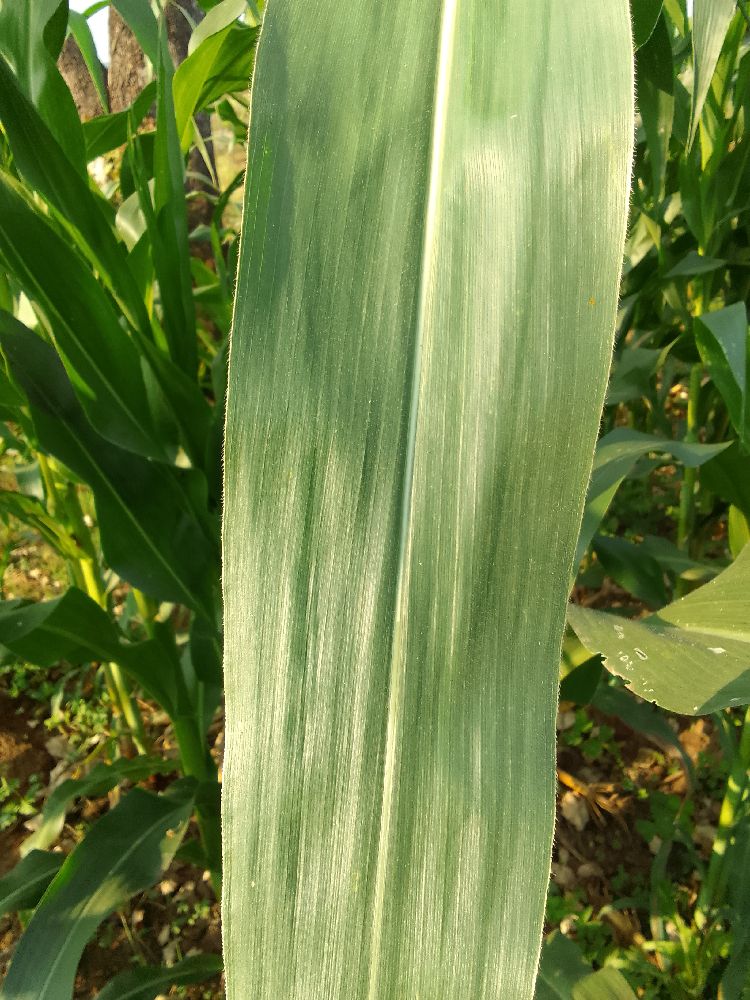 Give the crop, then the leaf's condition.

maize, healthy
